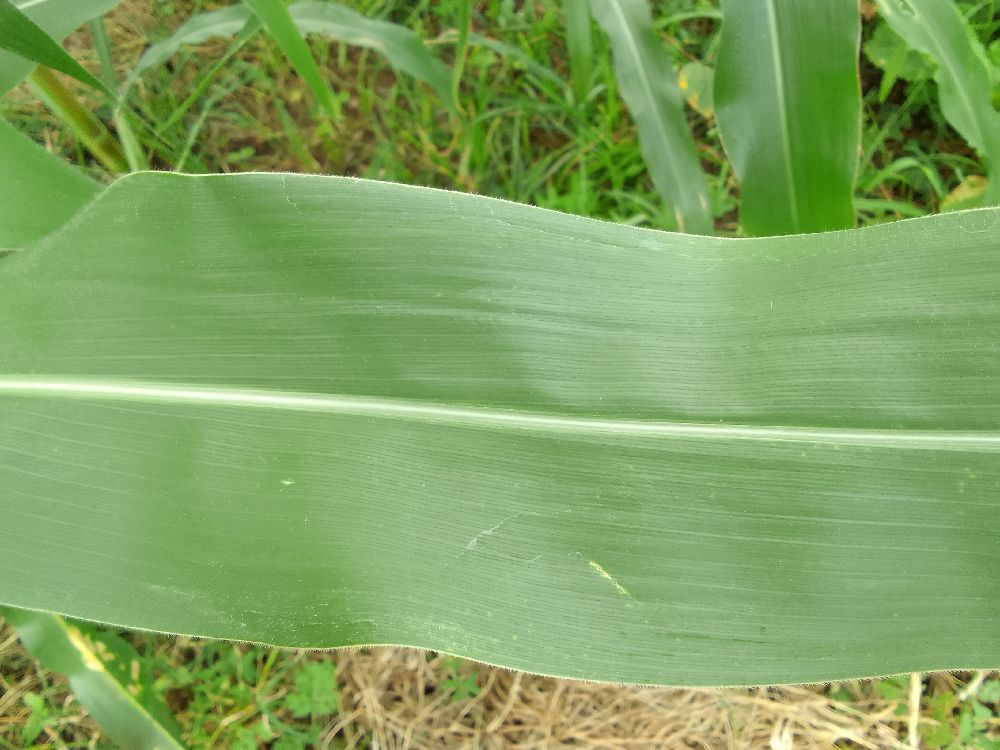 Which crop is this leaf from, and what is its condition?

maize, healthy
